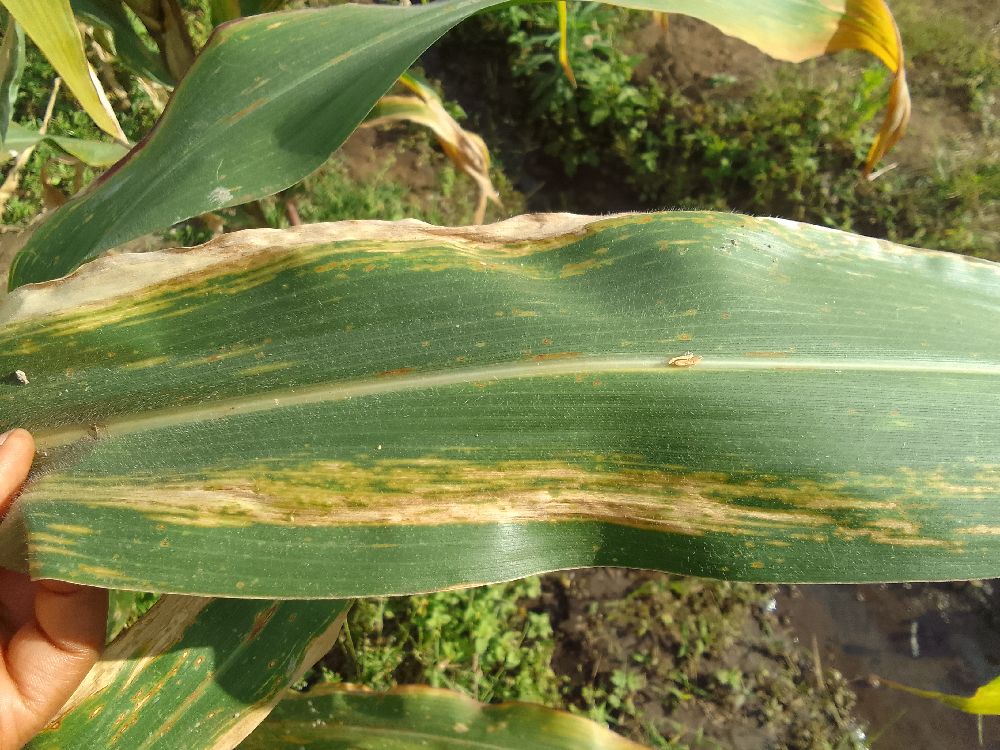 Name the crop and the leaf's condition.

maize, maize lethal necrosis
